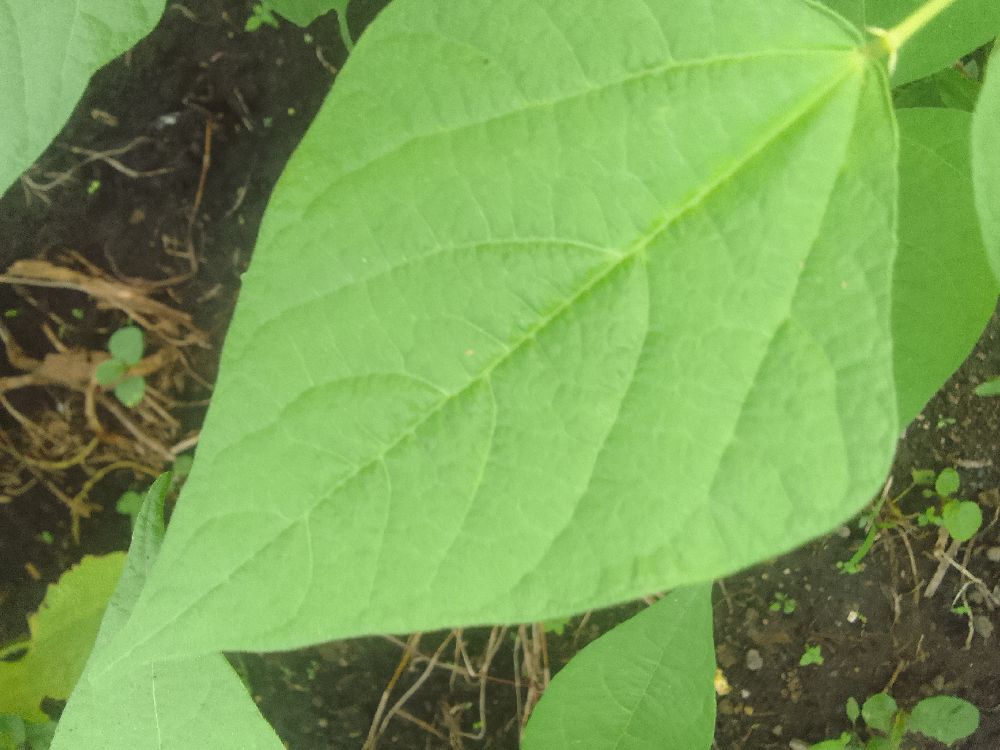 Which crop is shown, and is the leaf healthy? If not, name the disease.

common bean, healthy
